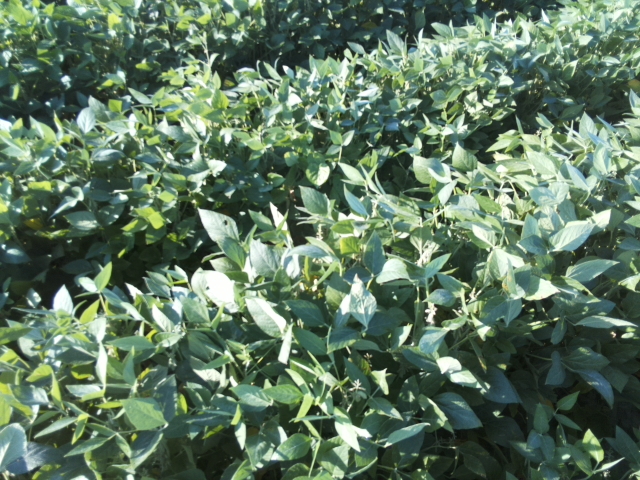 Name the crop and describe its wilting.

soybean, leaflets folding inward at secondary pulvinus with no turgor loss in leaflets or petioles
